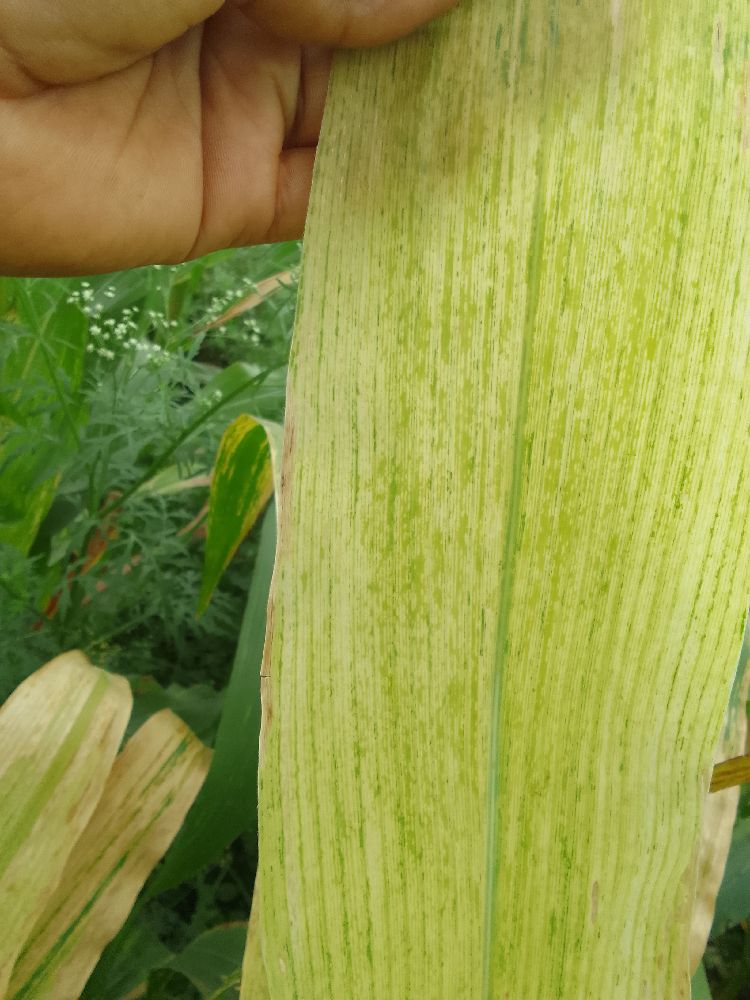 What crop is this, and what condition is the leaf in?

maize, maize lethal necrosis
